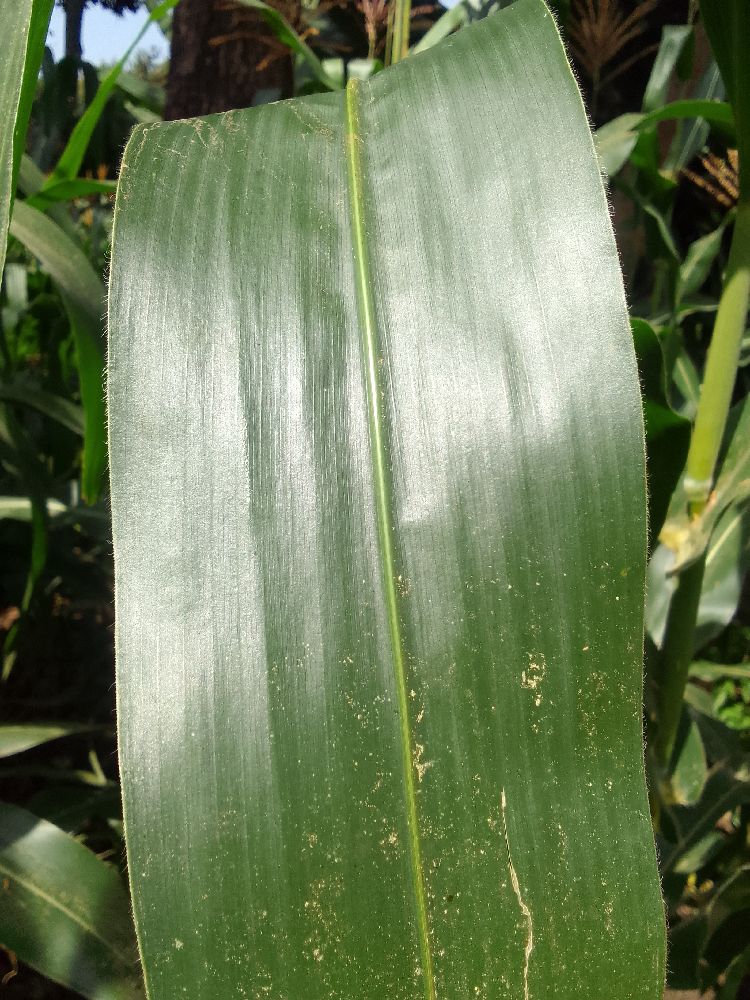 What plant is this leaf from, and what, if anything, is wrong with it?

maize, healthy
